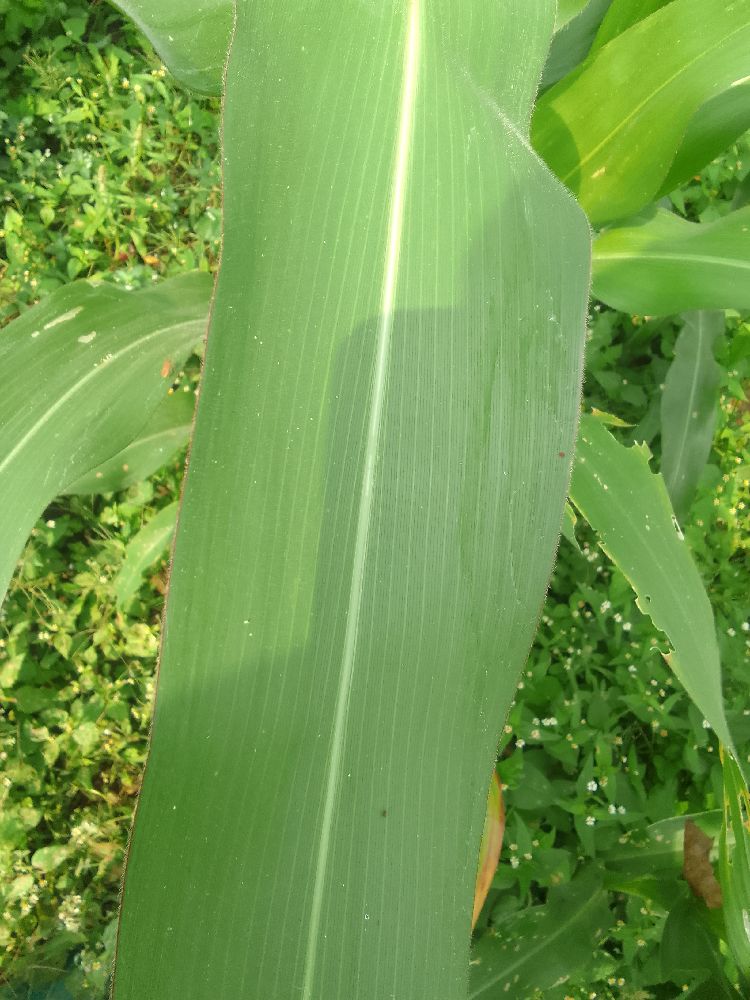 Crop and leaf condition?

maize, healthy
